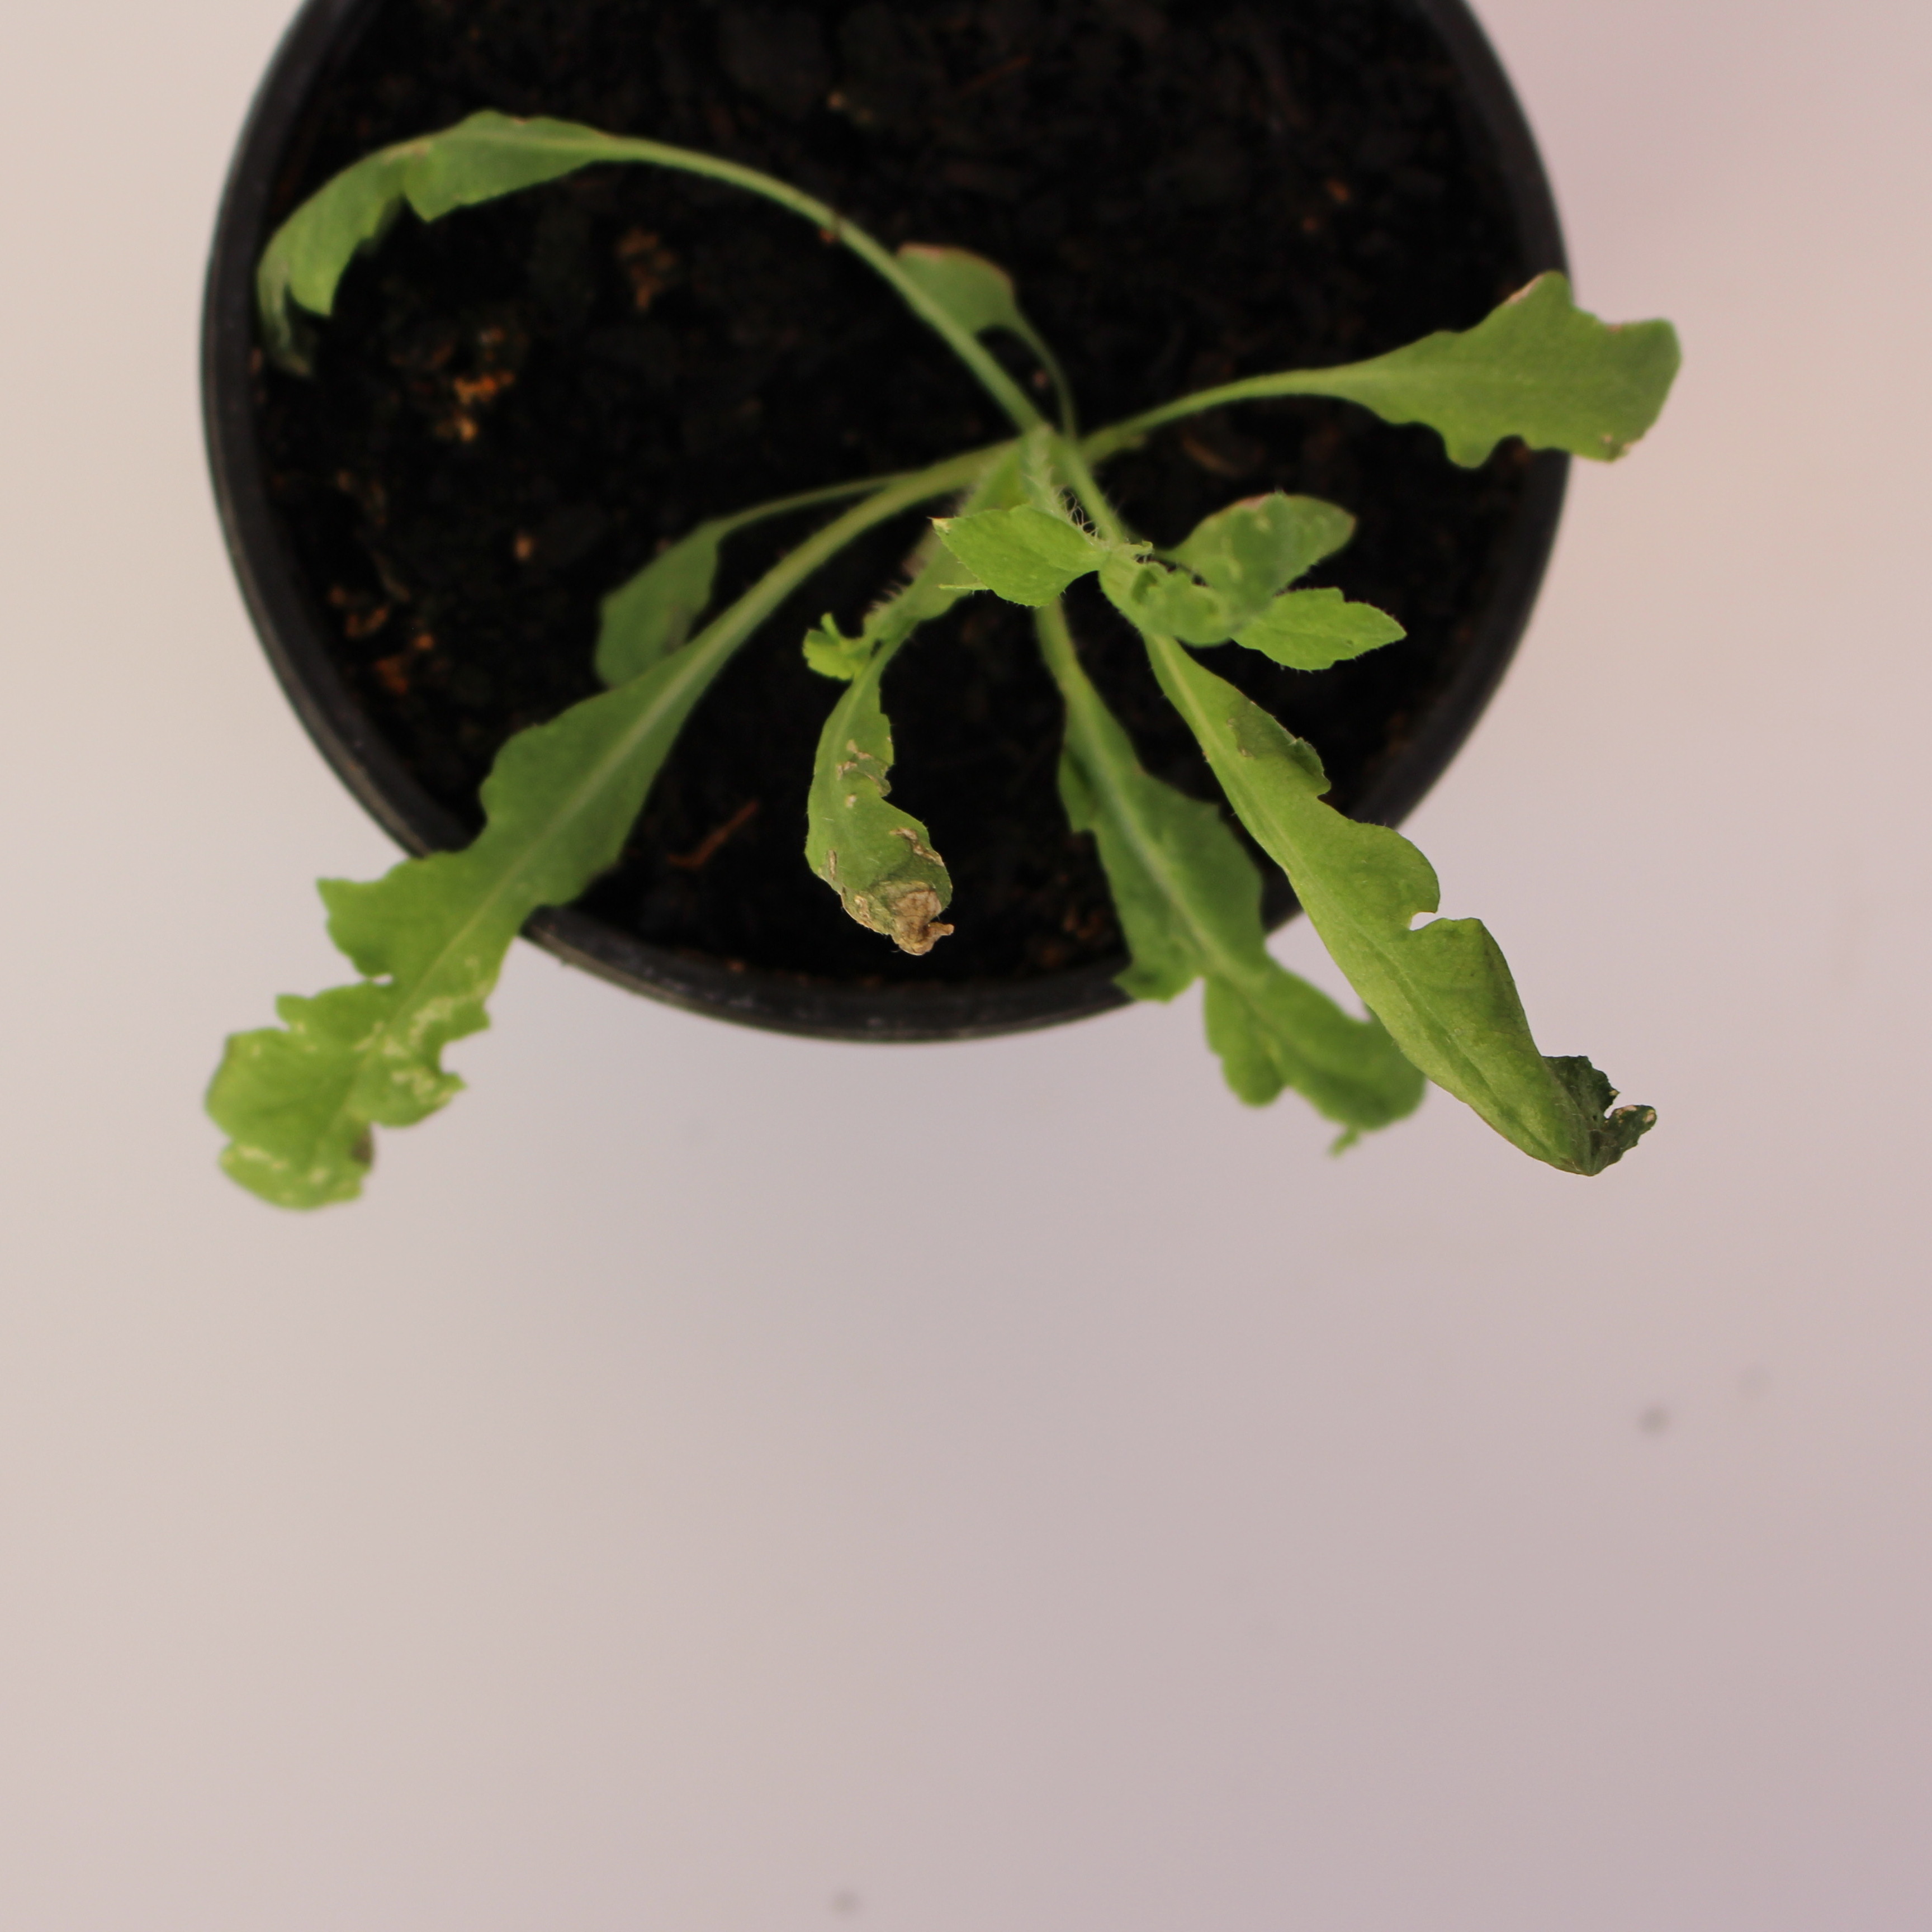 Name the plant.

Papaver rhoeas
